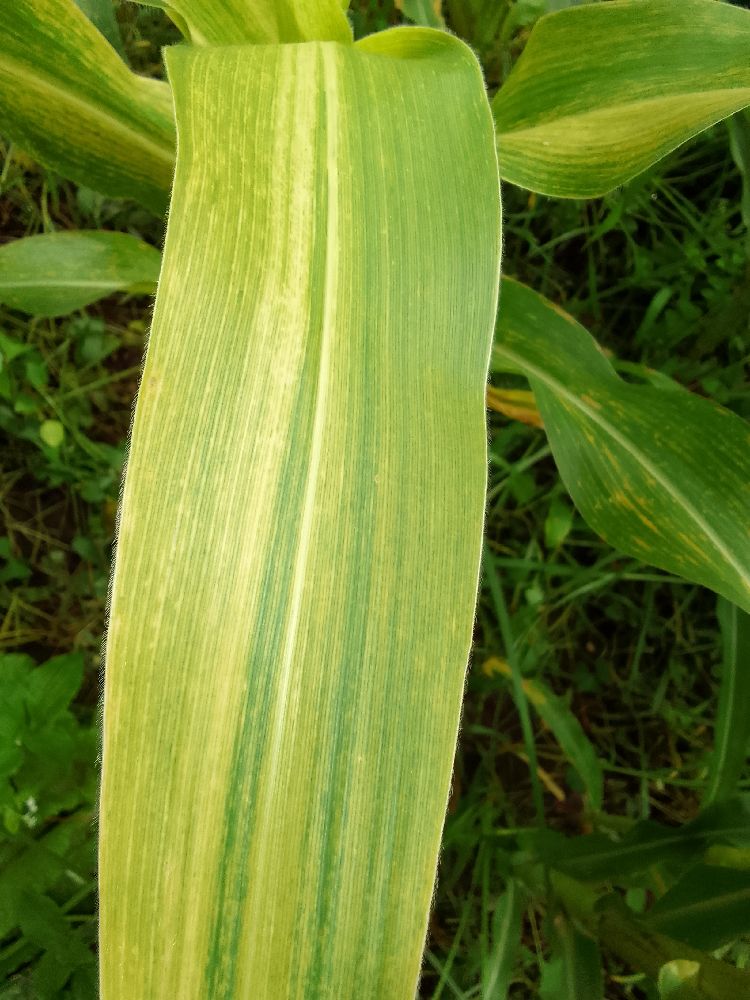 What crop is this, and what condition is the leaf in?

maize, maize lethal necrosis
